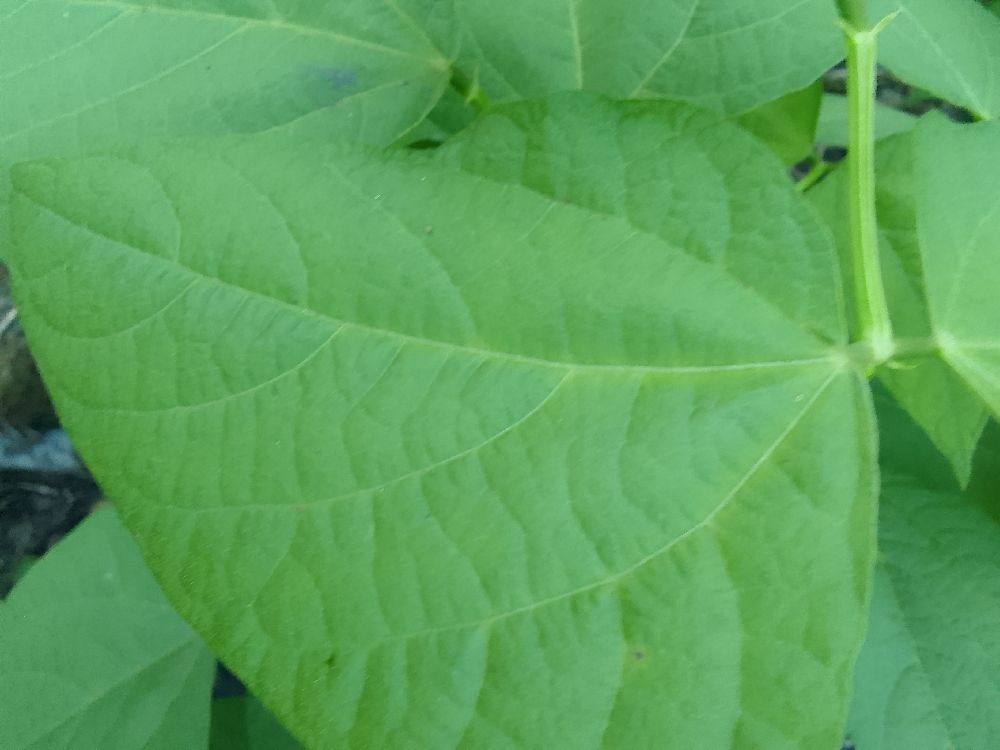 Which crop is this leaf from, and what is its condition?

common bean, healthy
